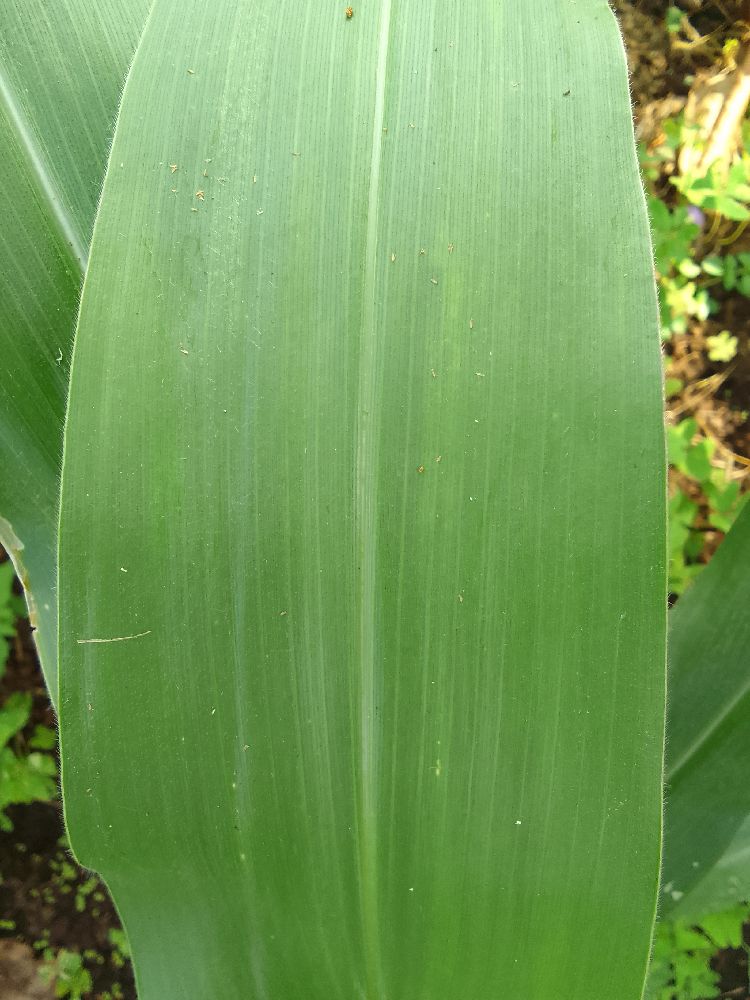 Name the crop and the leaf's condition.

maize, healthy
